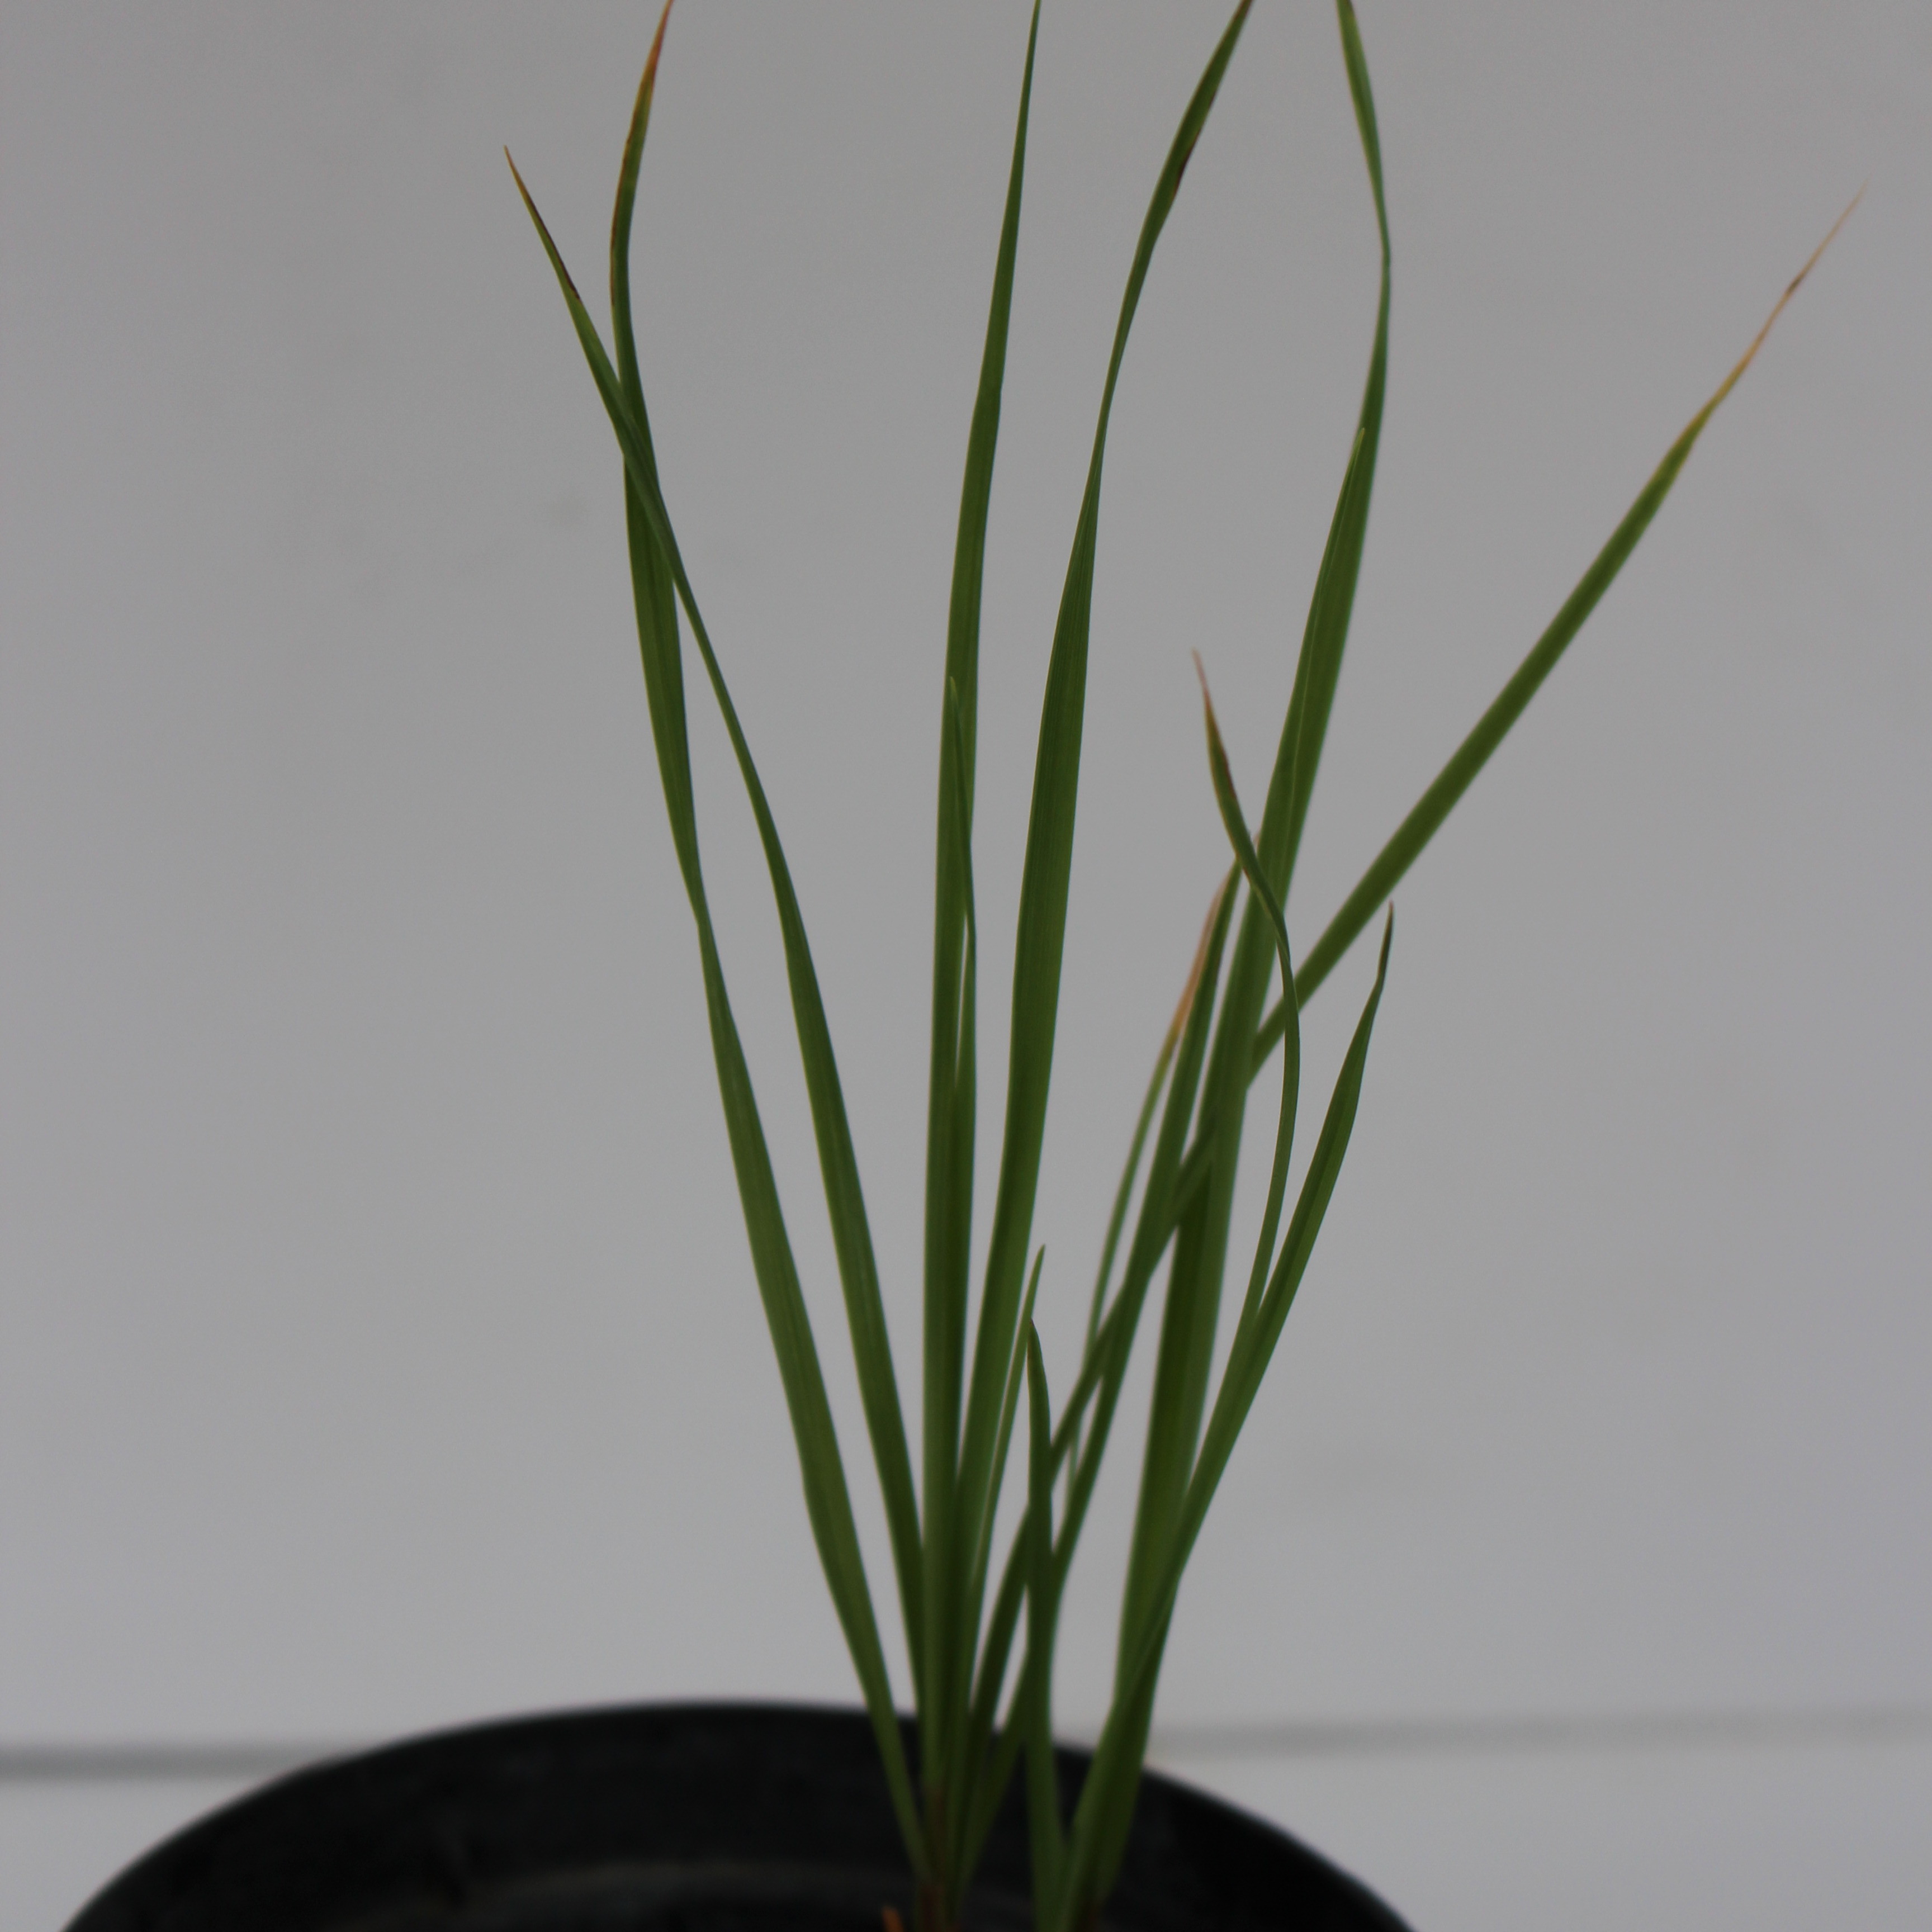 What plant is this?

Lolium multiflorum
